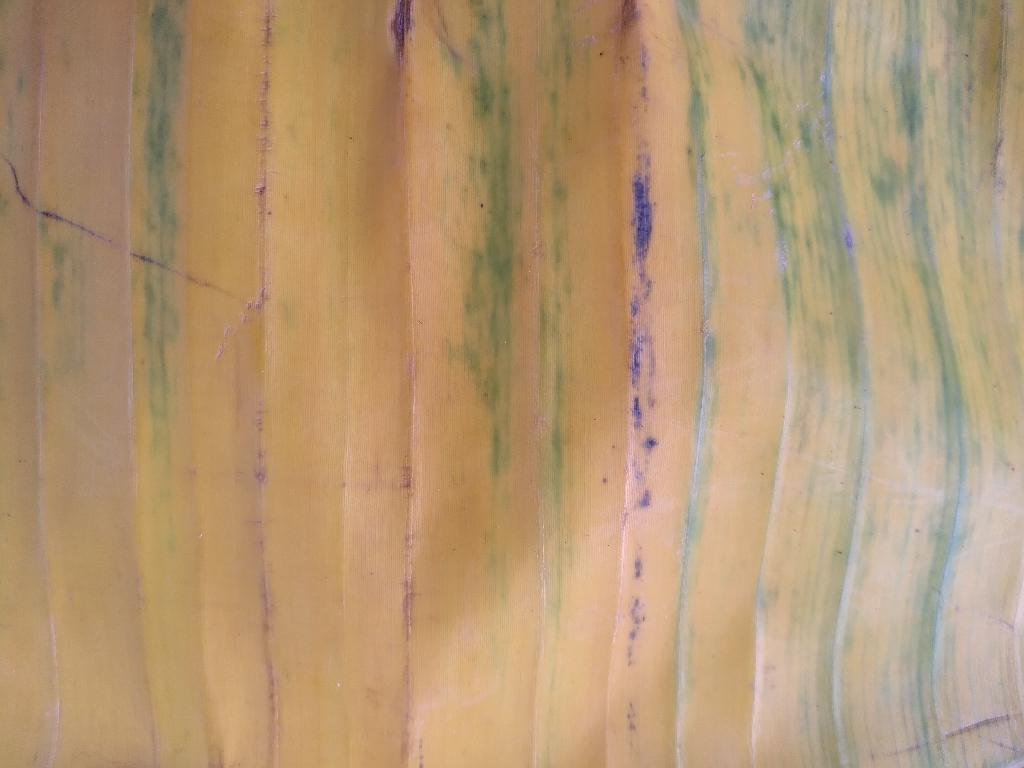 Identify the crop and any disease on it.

banana, fusarium wilt race 1
